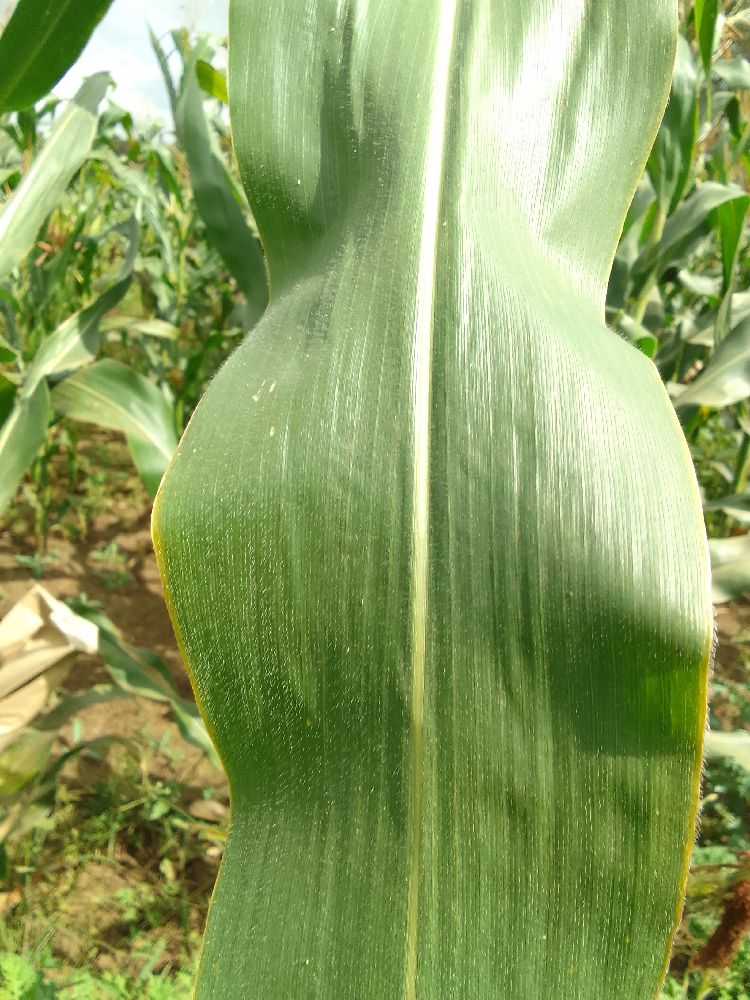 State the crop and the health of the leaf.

maize, healthy
